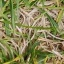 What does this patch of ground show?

grass
